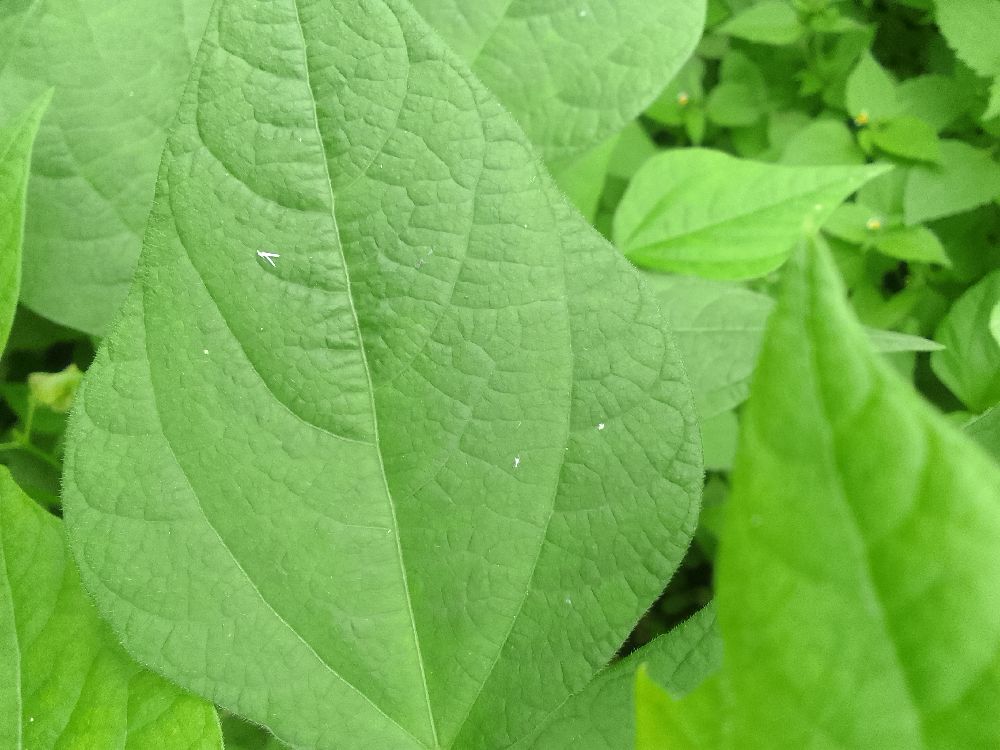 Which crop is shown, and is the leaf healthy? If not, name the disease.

common bean, healthy
